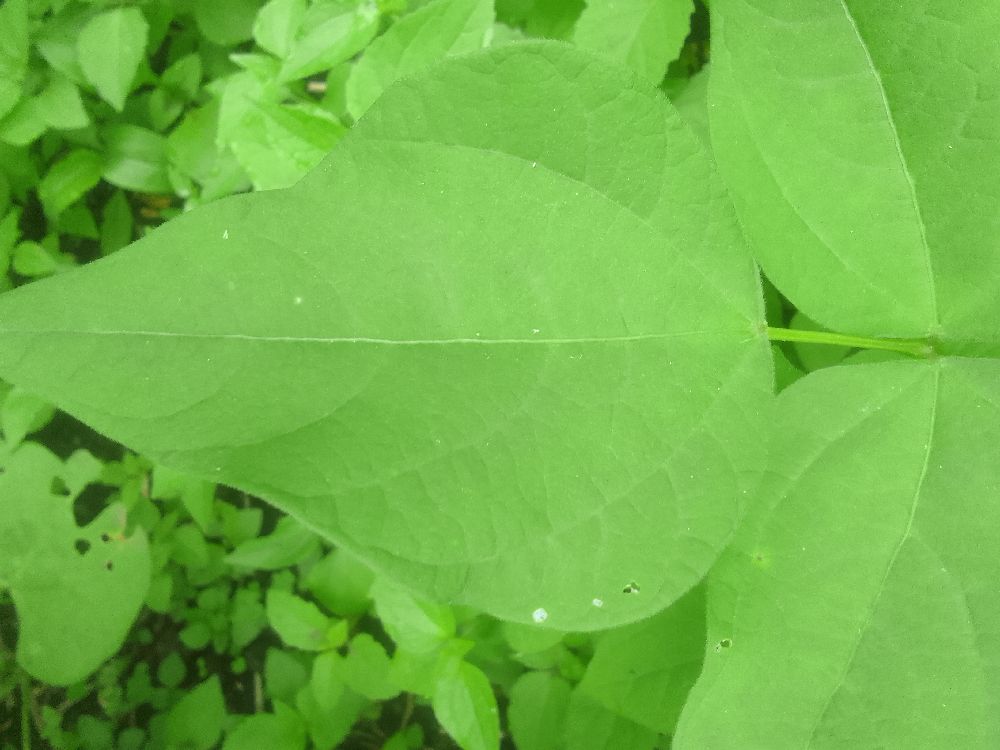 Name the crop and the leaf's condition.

common bean, healthy
